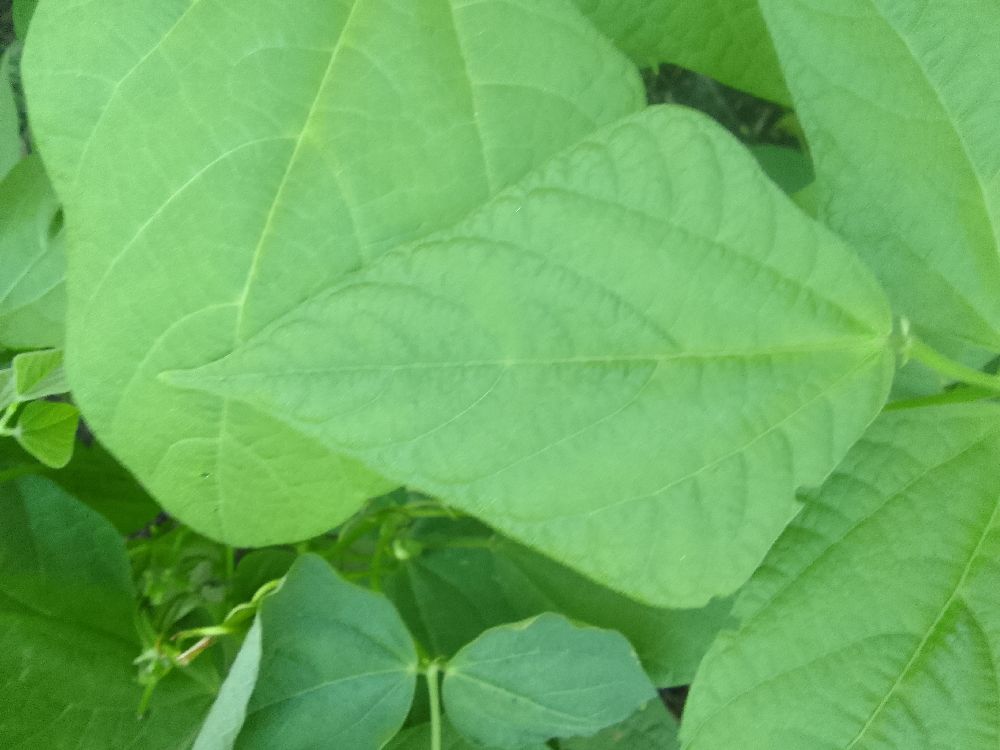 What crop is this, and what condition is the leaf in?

common bean, healthy
